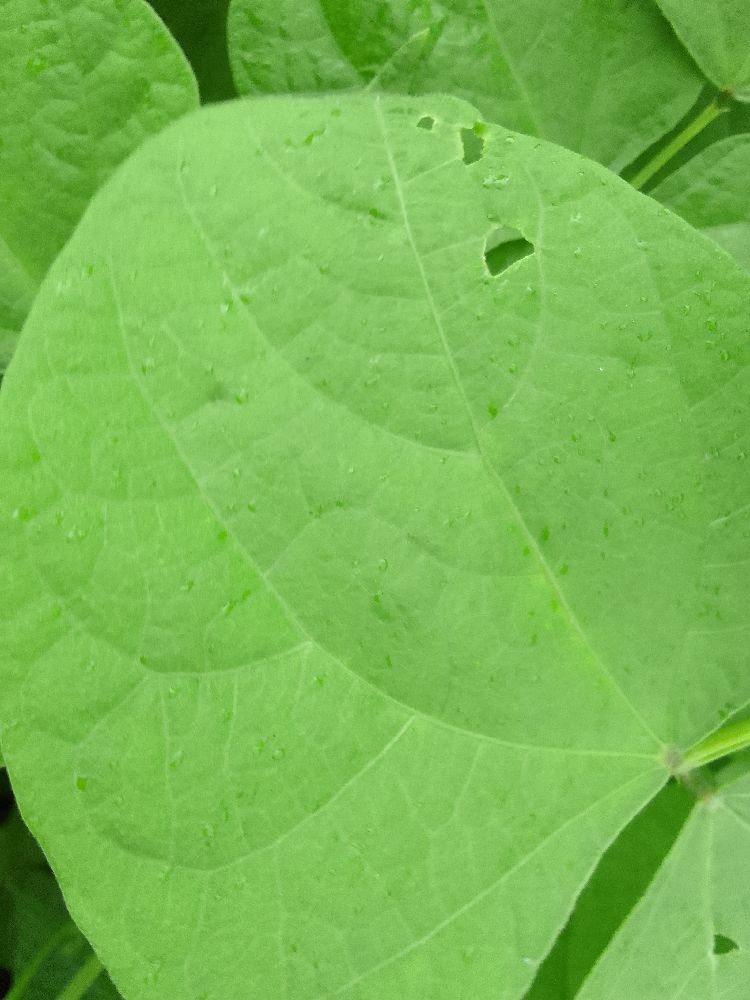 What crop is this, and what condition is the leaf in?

common bean, healthy
